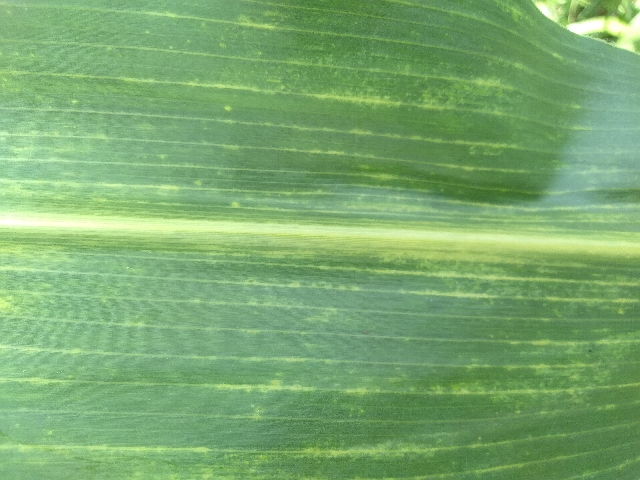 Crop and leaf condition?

maize, maize lethal necrosis
